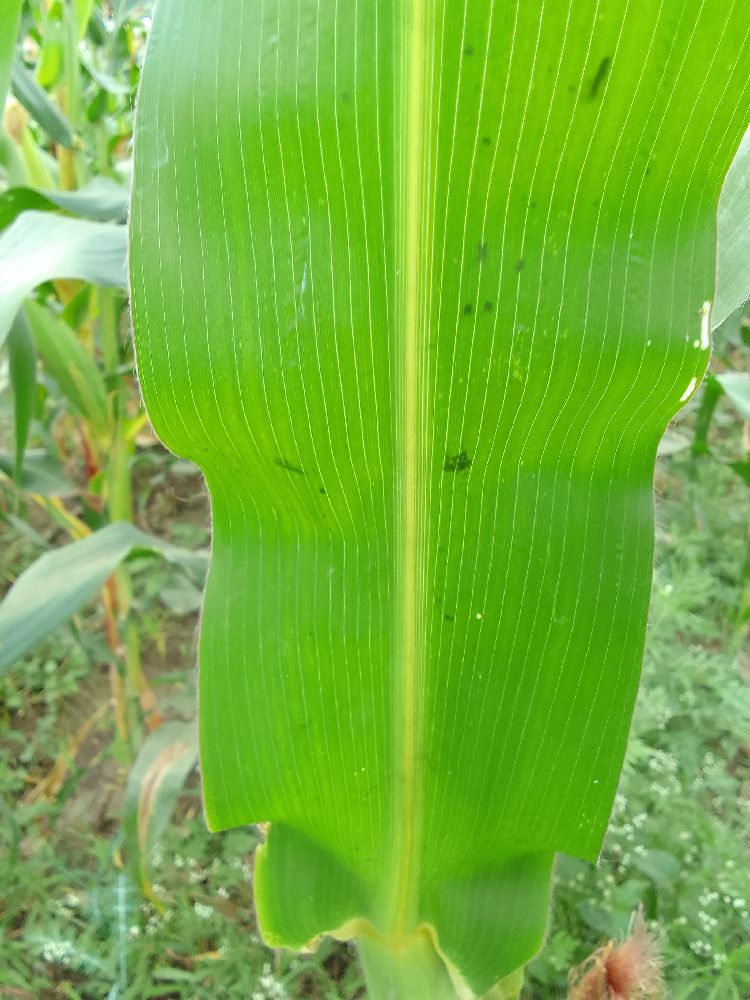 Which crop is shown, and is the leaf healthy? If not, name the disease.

maize, healthy
